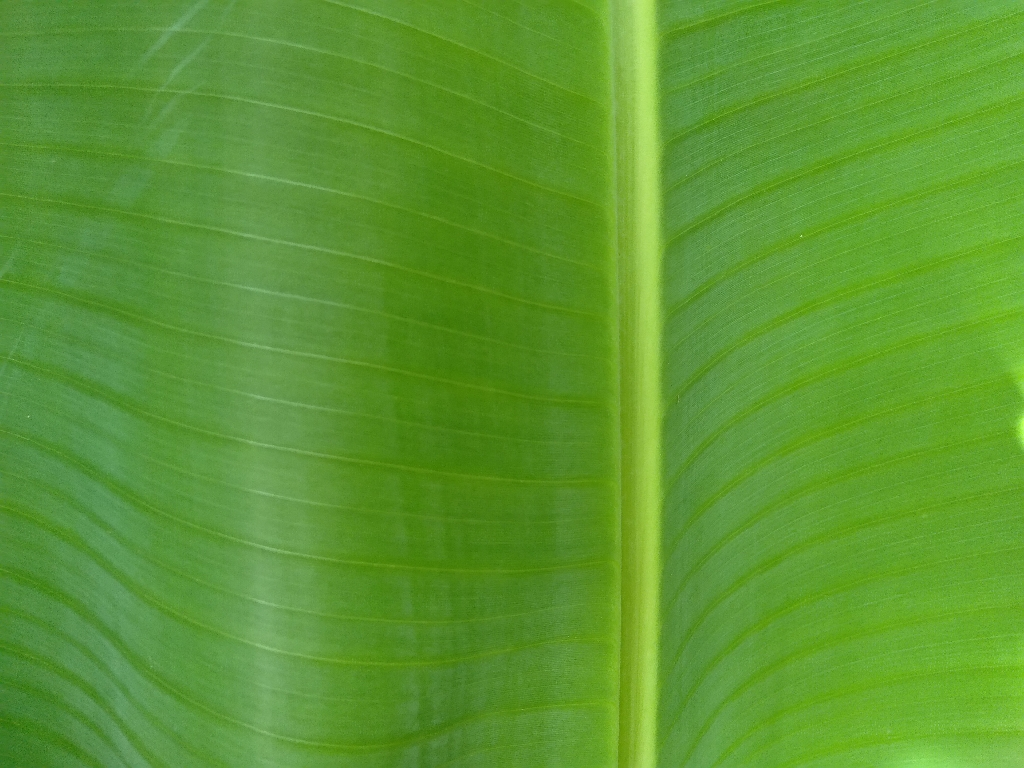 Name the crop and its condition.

banana, healthy
